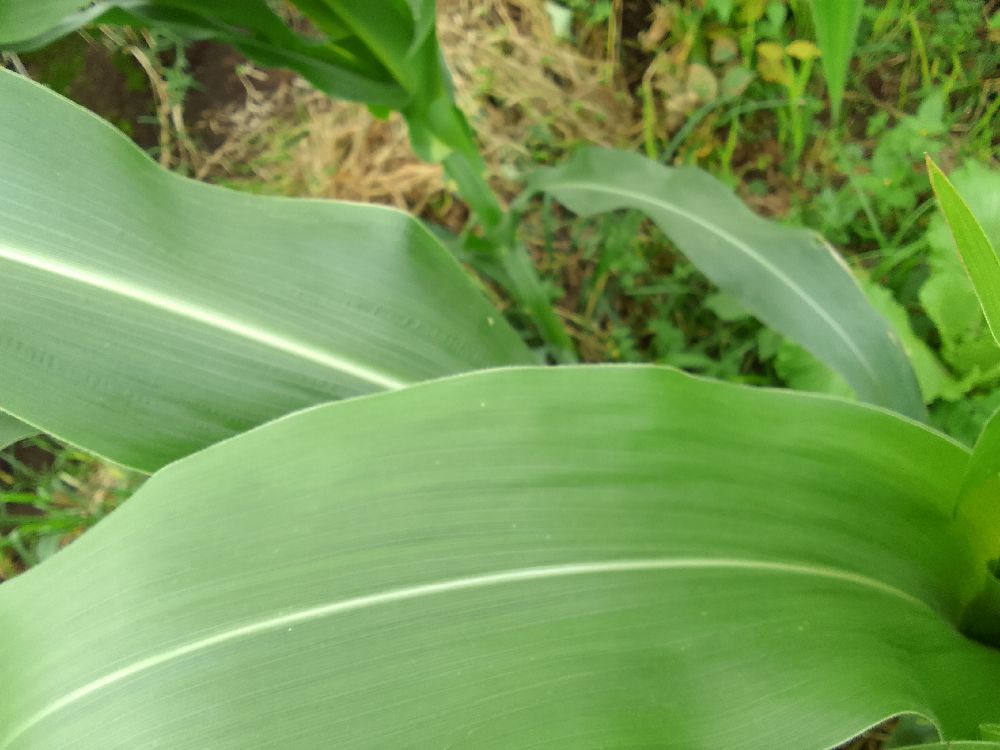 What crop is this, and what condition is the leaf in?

maize, healthy
